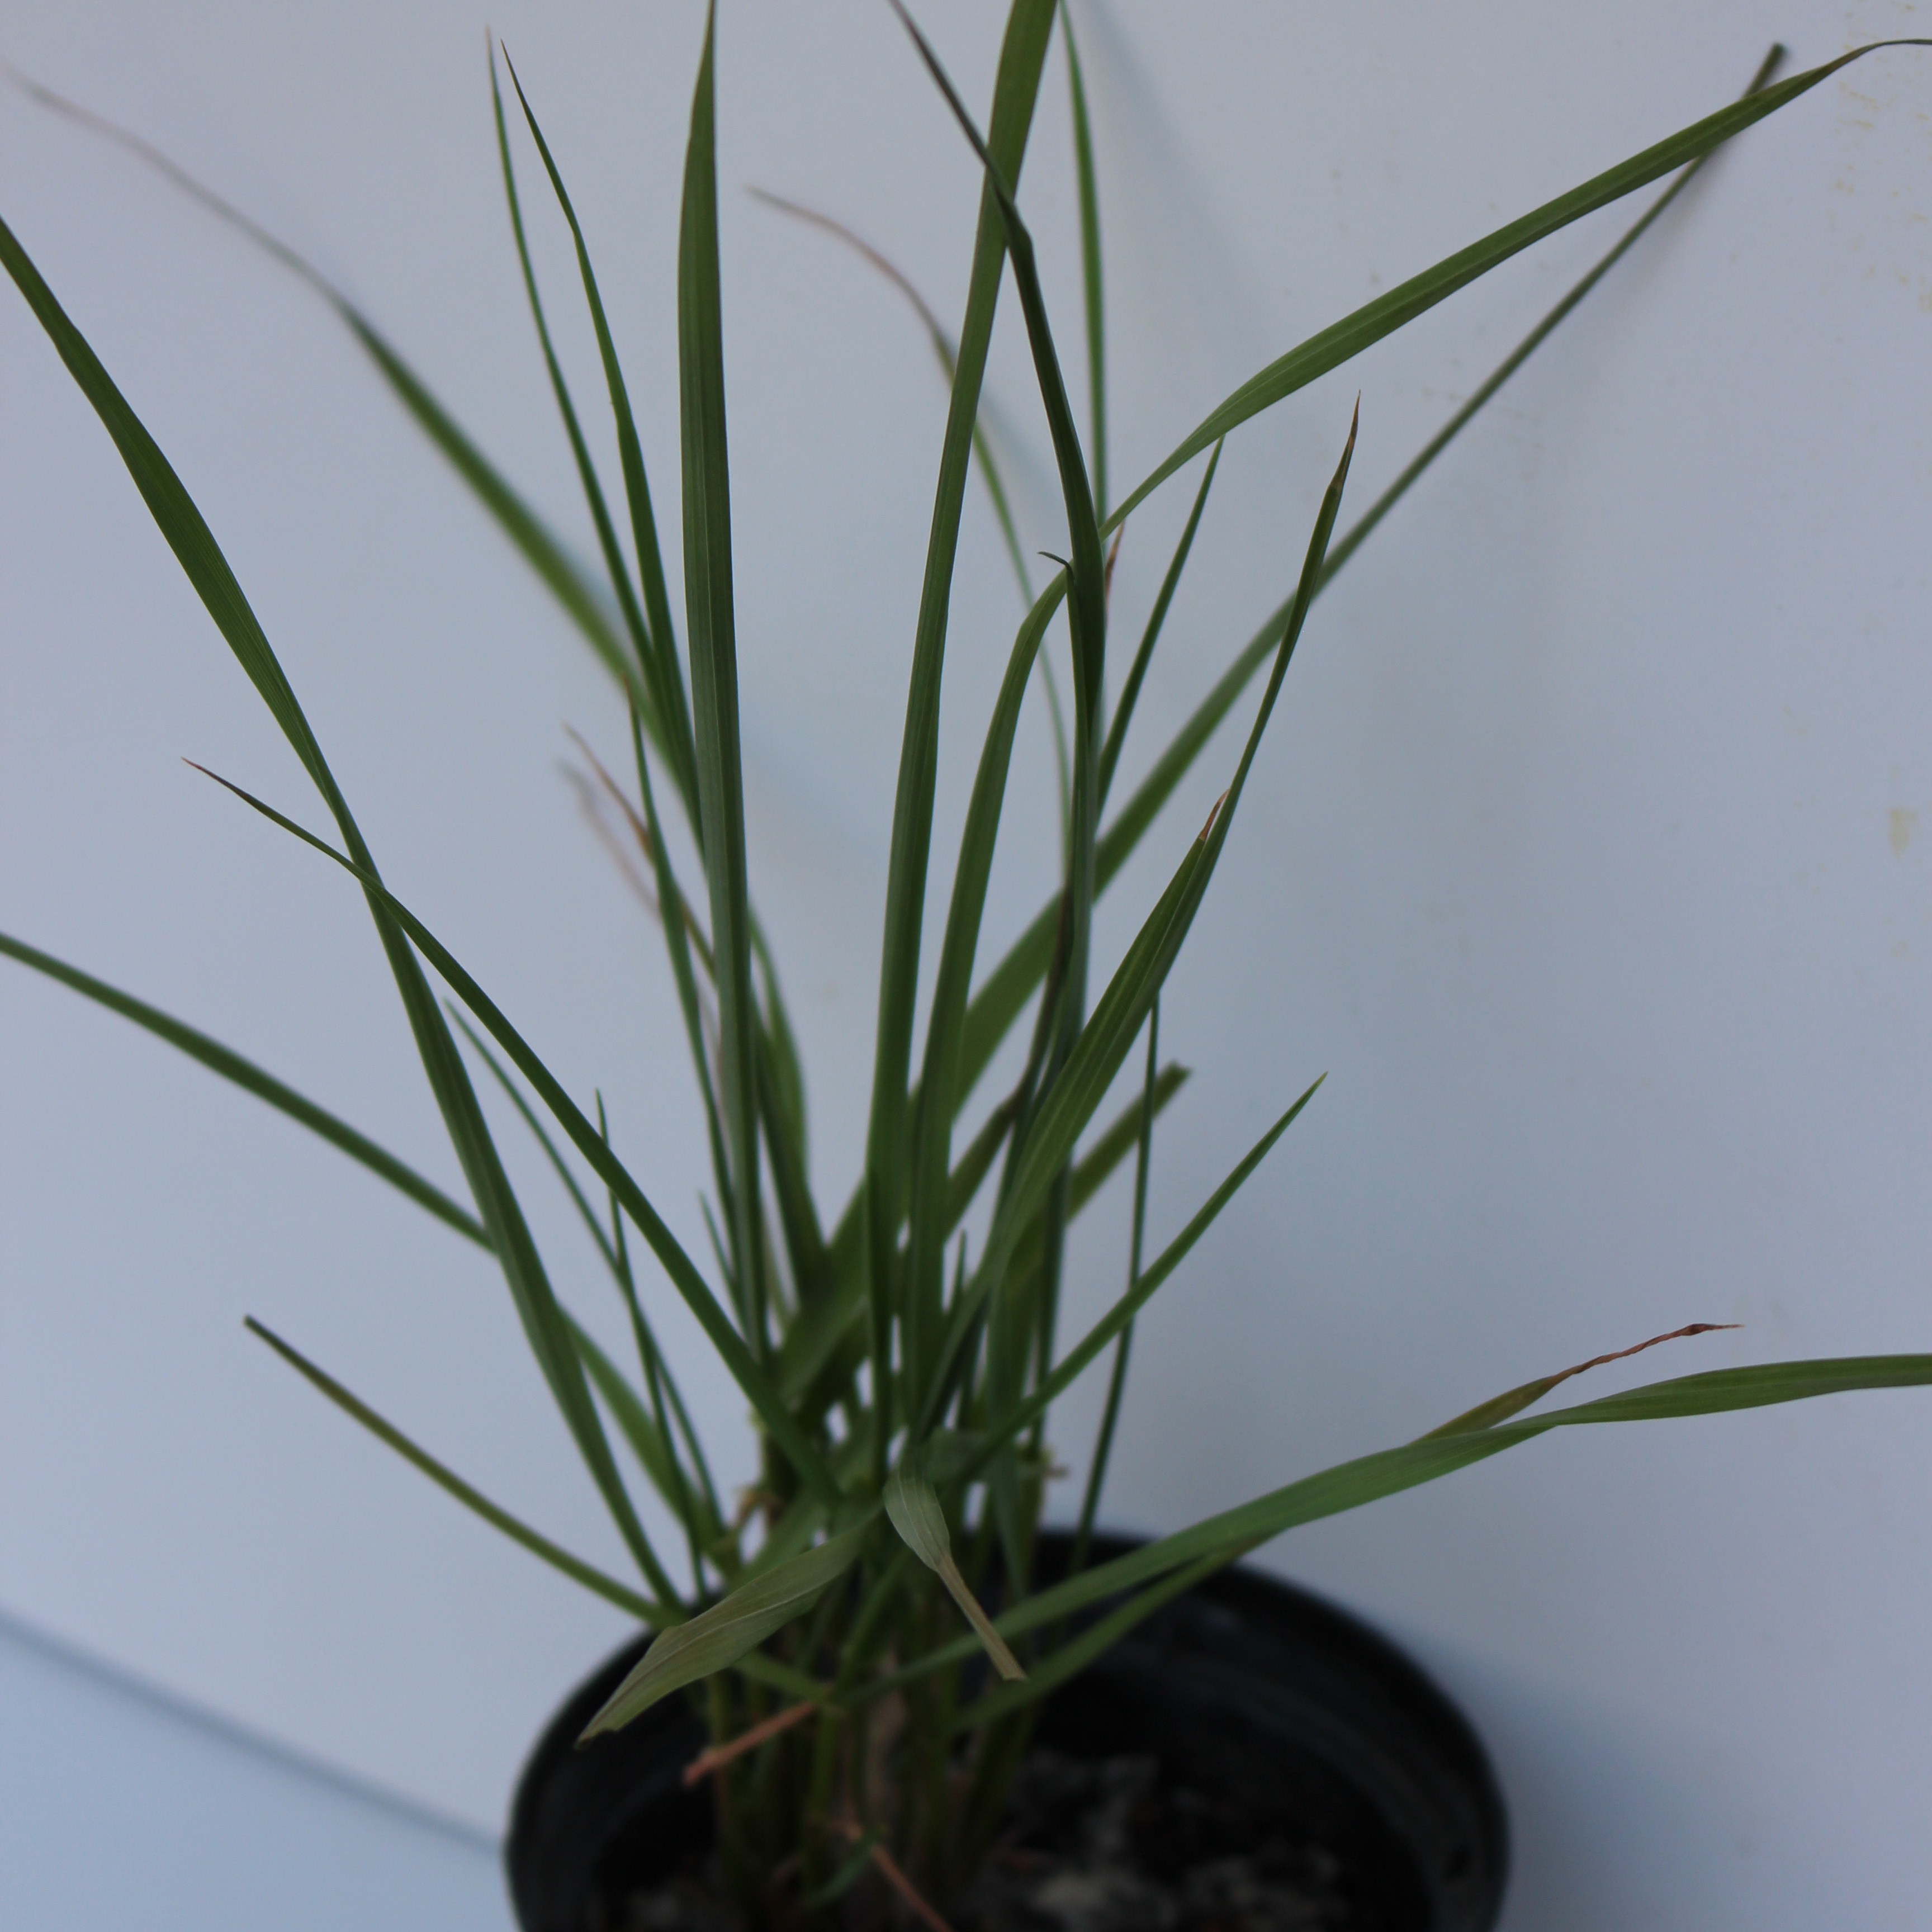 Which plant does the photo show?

Lolium multiflorum
